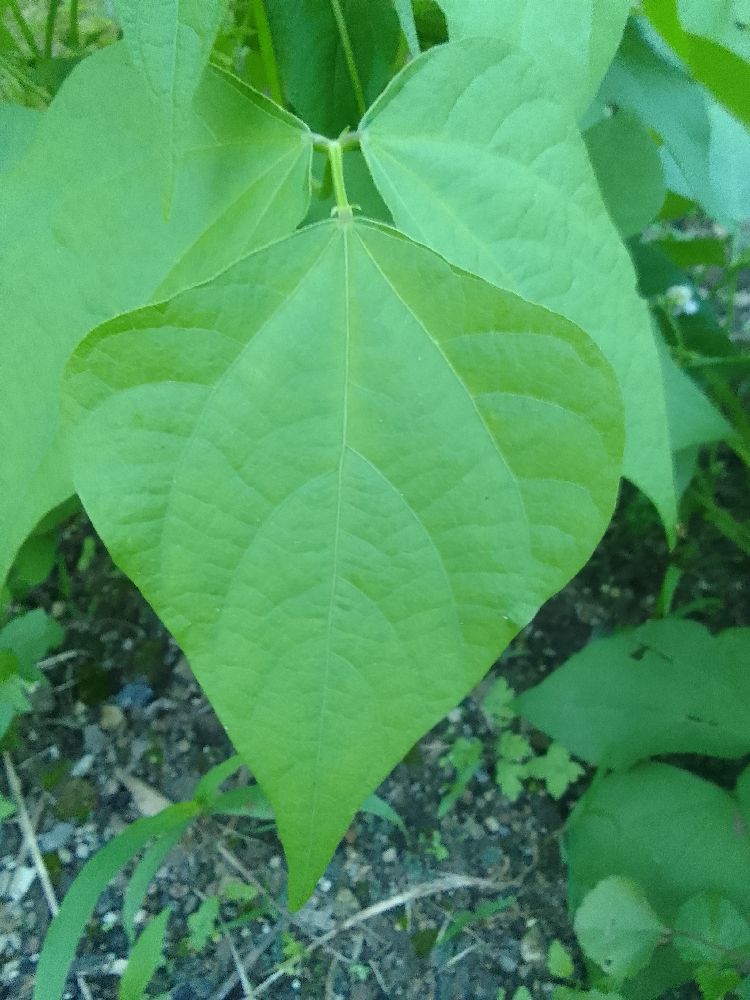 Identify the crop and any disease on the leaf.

common bean, healthy
